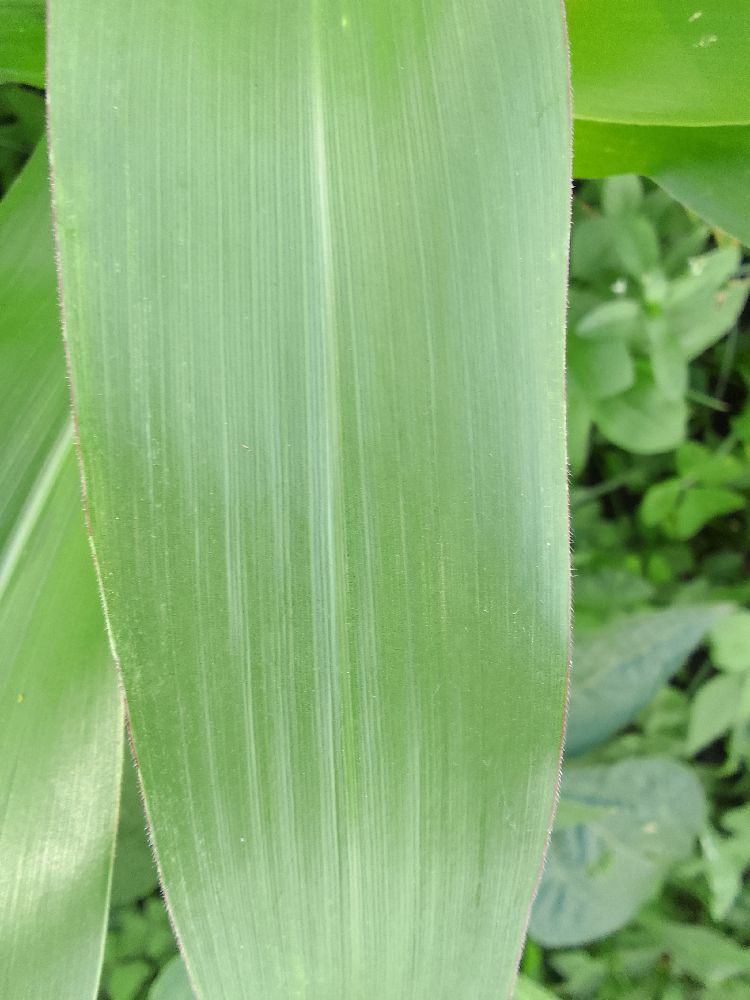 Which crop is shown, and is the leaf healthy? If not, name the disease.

maize, healthy
